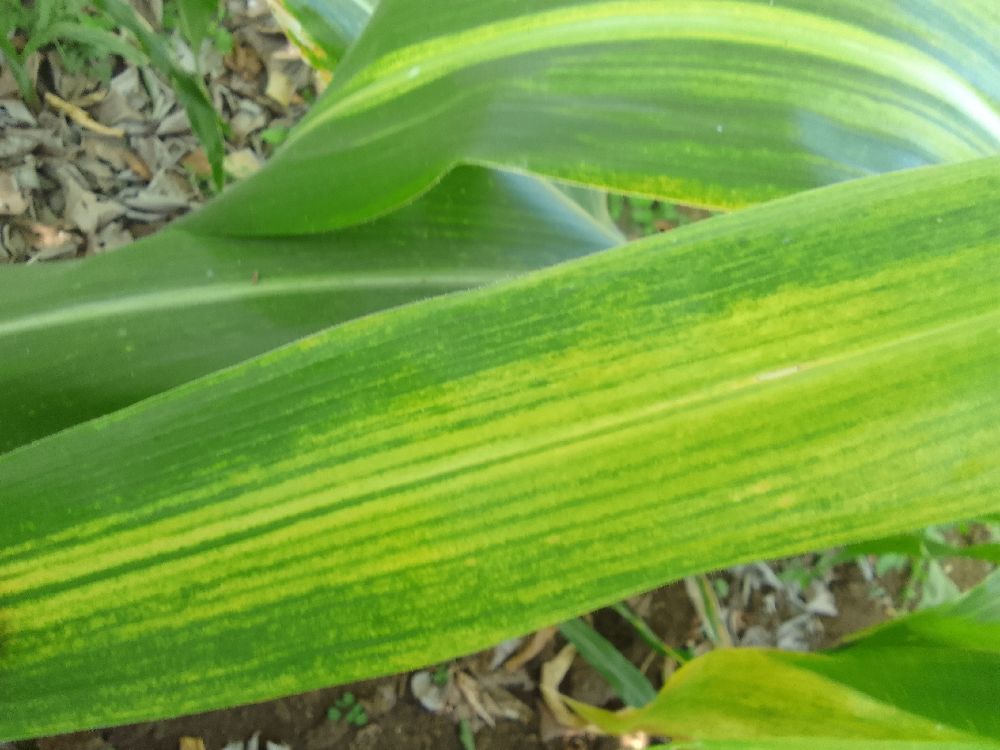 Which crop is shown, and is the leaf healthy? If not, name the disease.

maize, maize lethal necrosis
